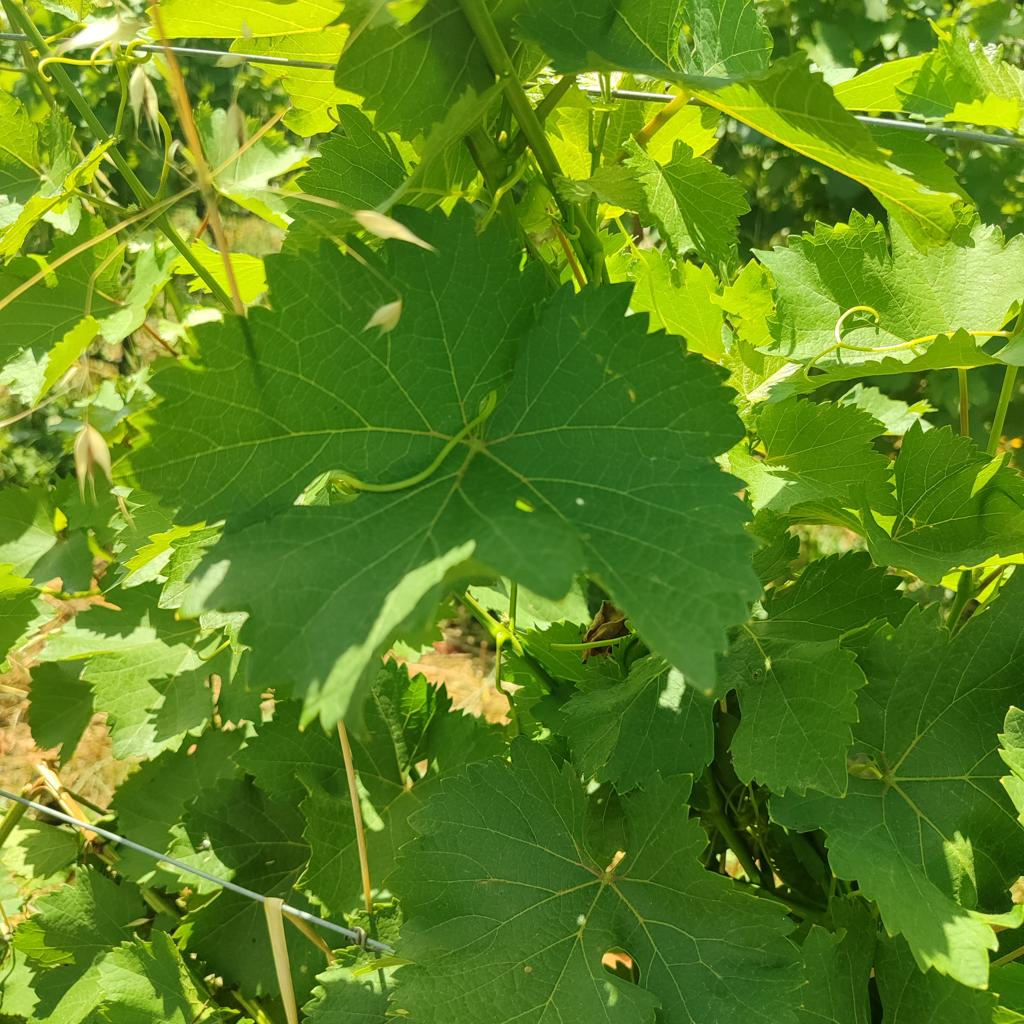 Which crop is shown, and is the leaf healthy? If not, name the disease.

grapevine, healthy
